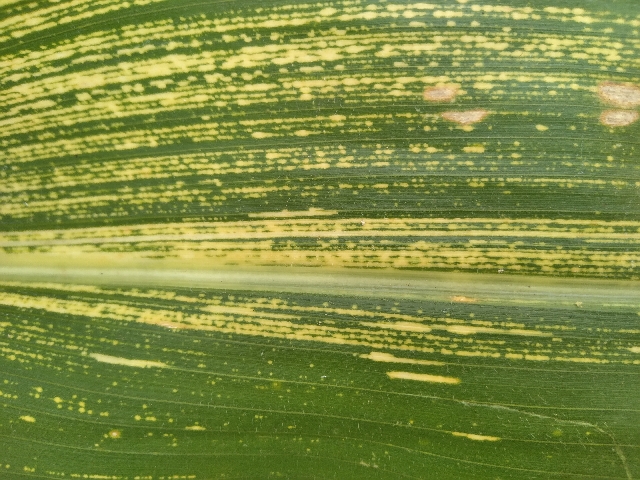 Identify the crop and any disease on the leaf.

maize, maize streak virus
